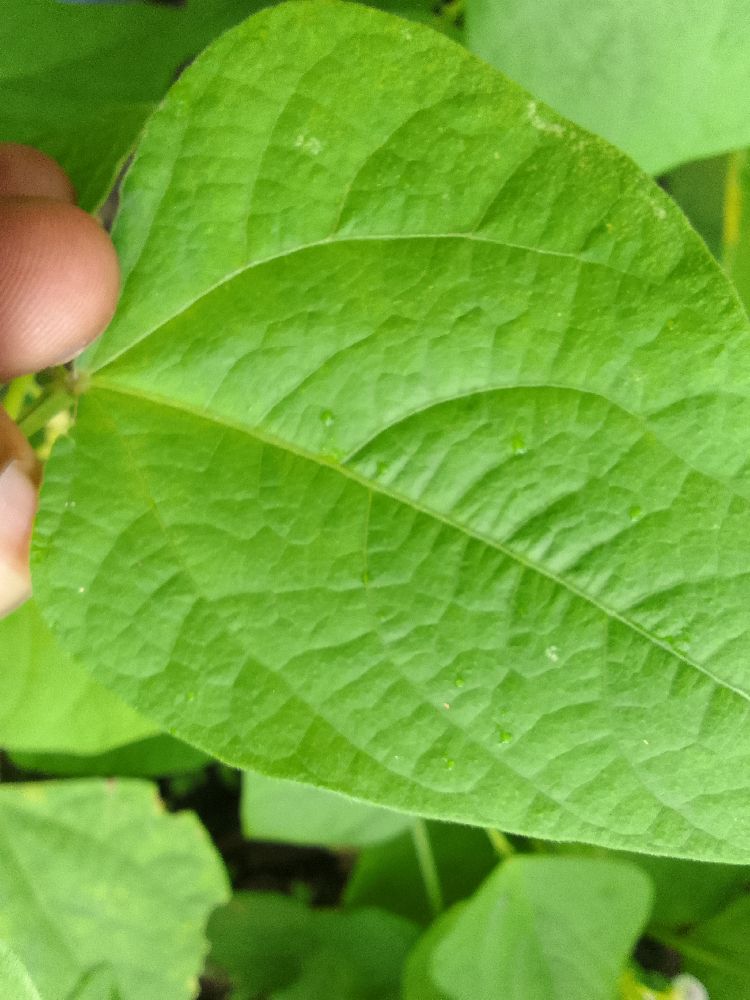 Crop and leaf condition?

common bean, healthy
